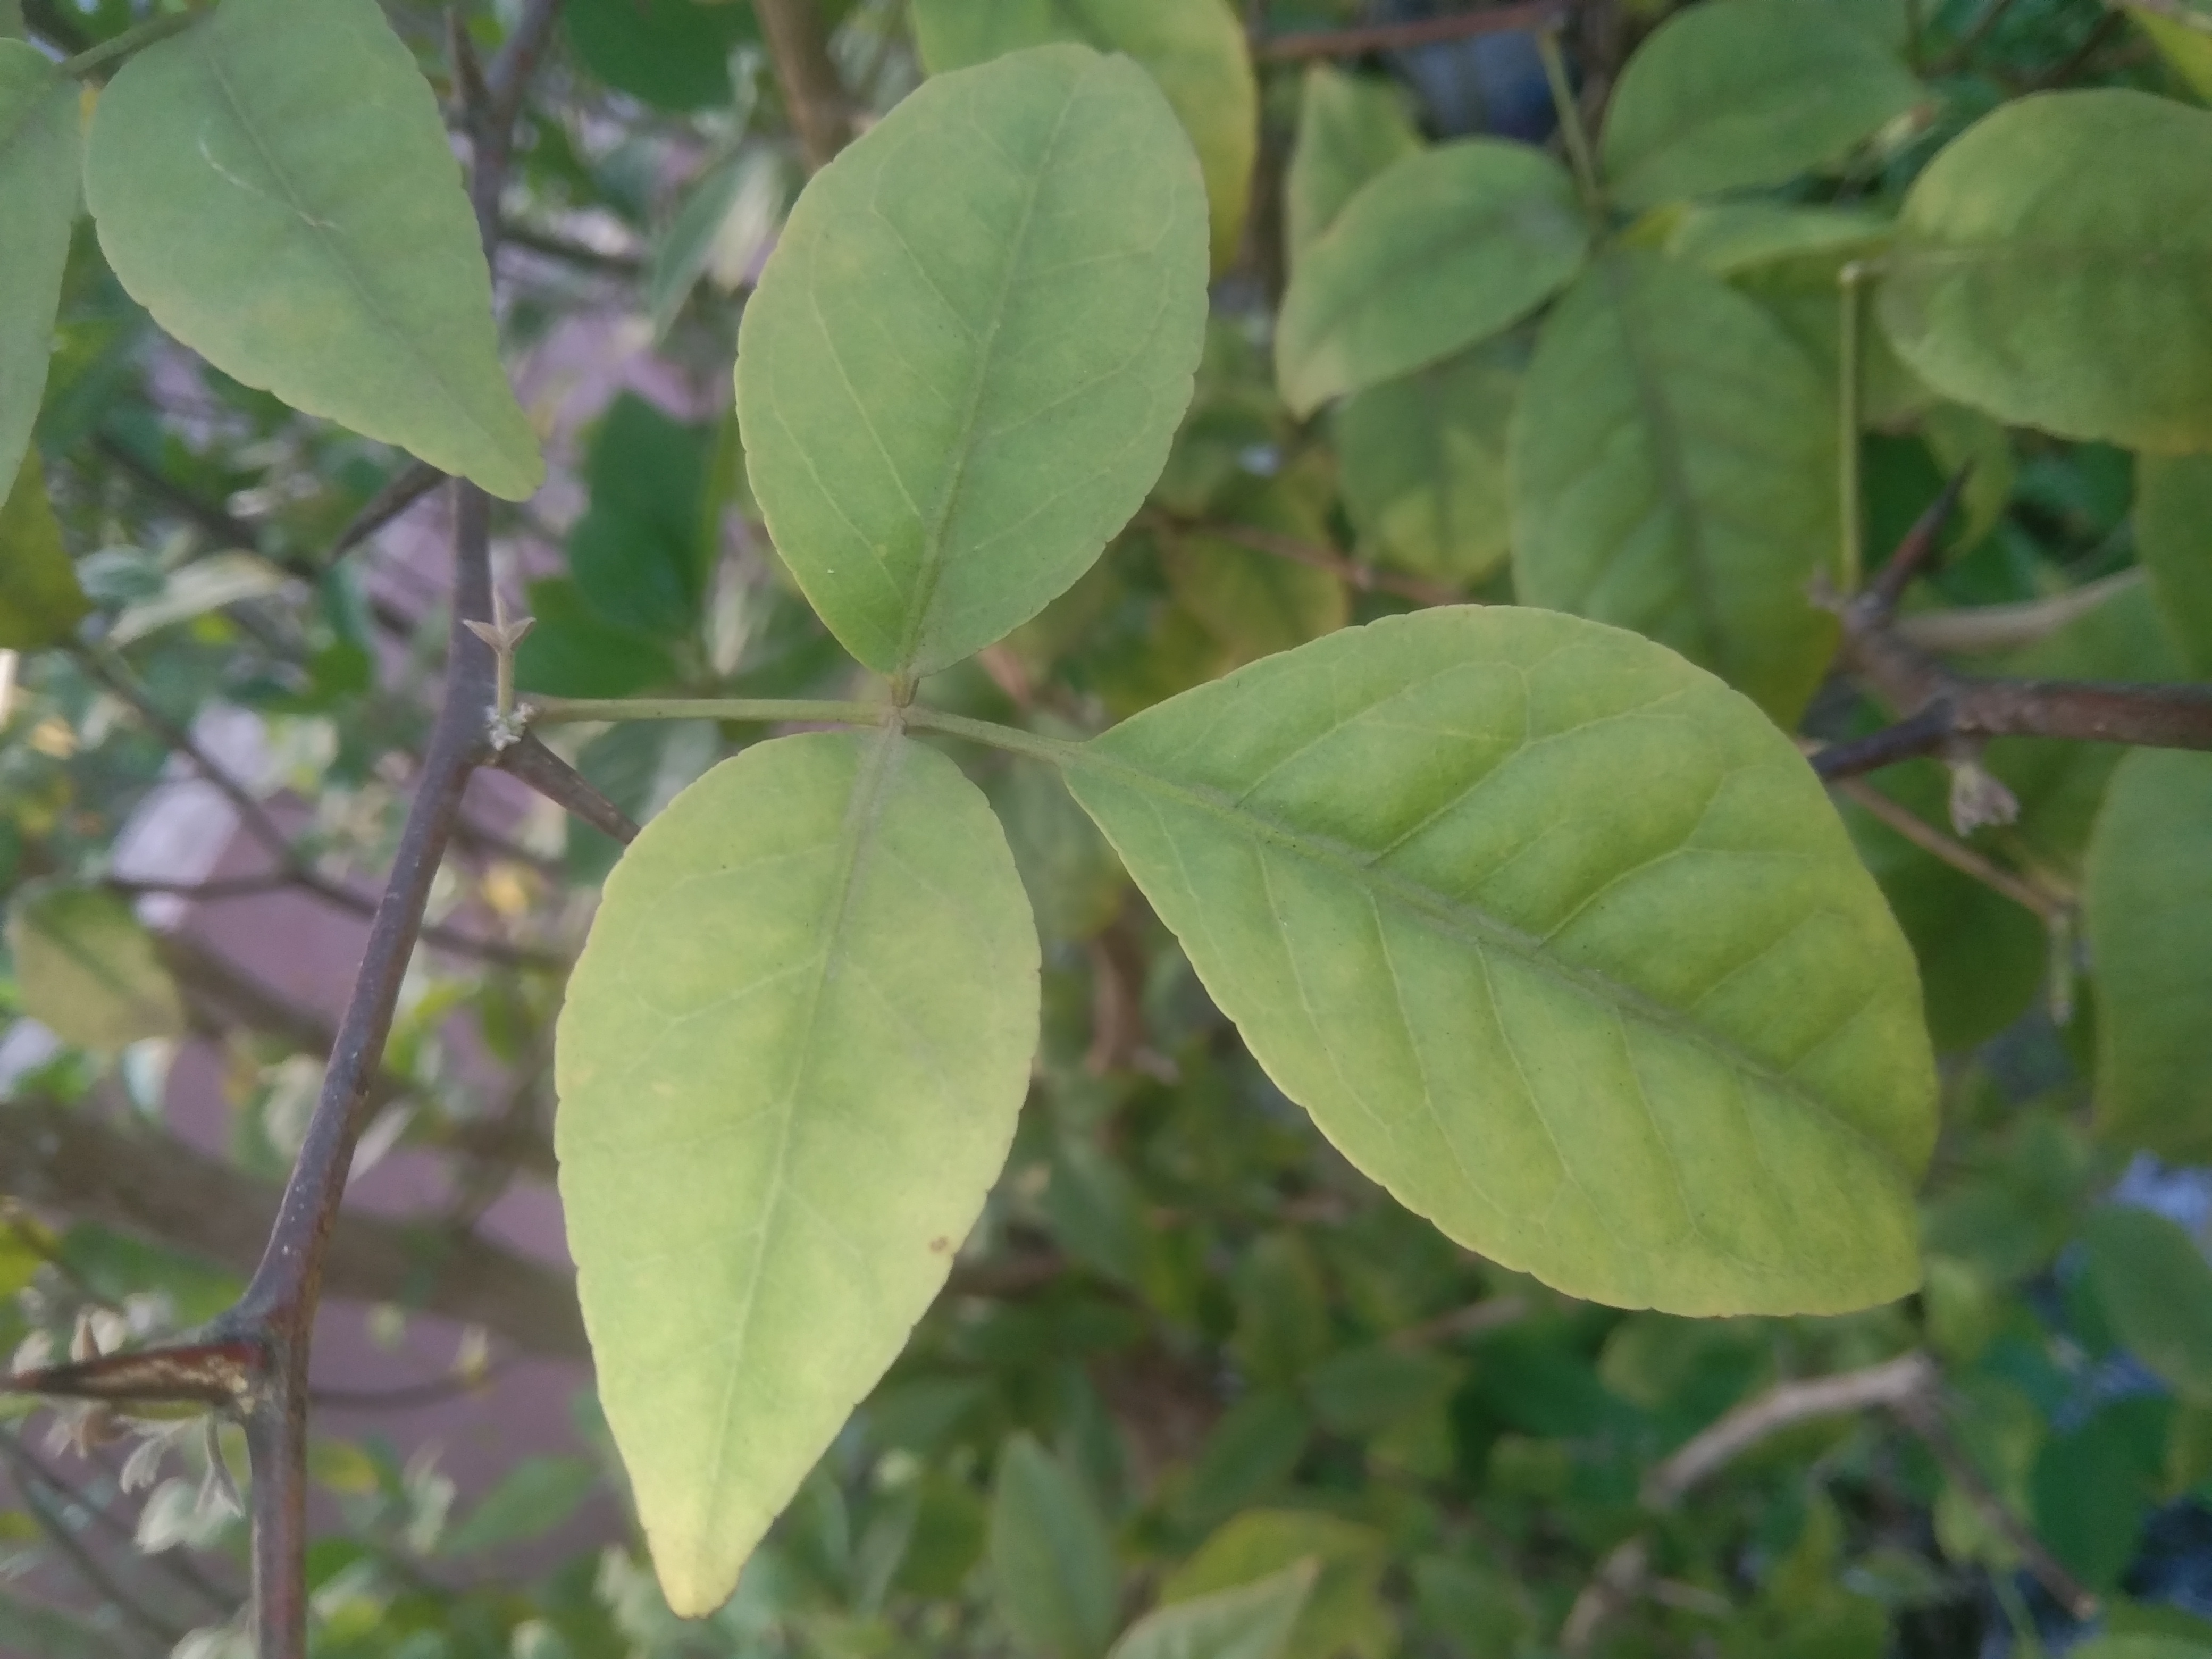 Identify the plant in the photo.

wood apple
